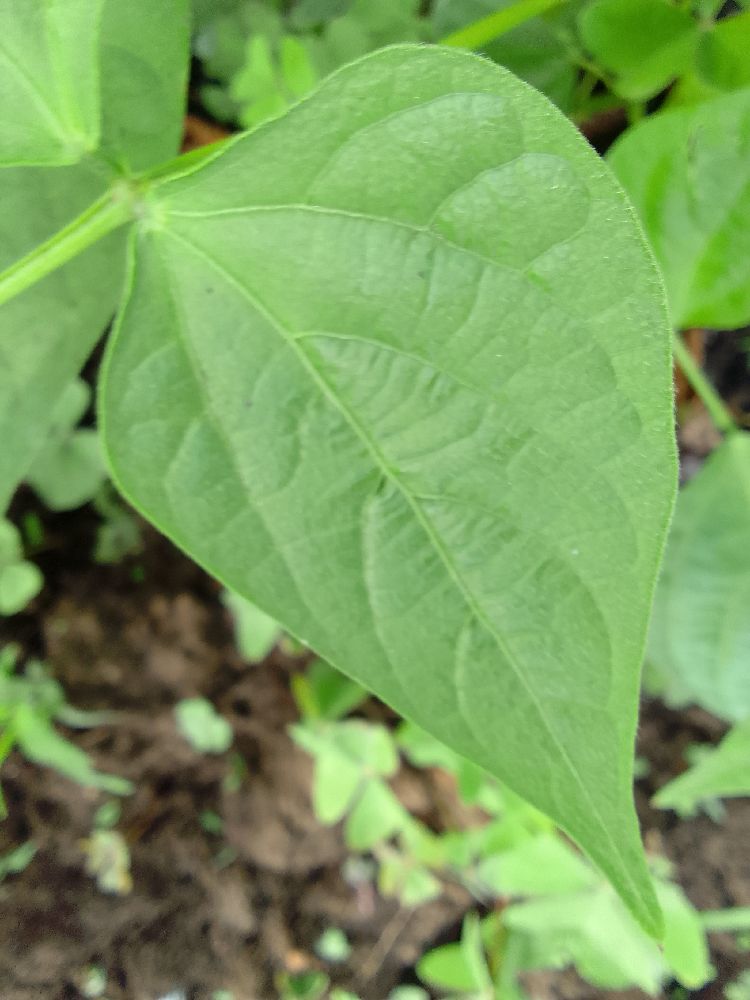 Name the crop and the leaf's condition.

common bean, healthy
